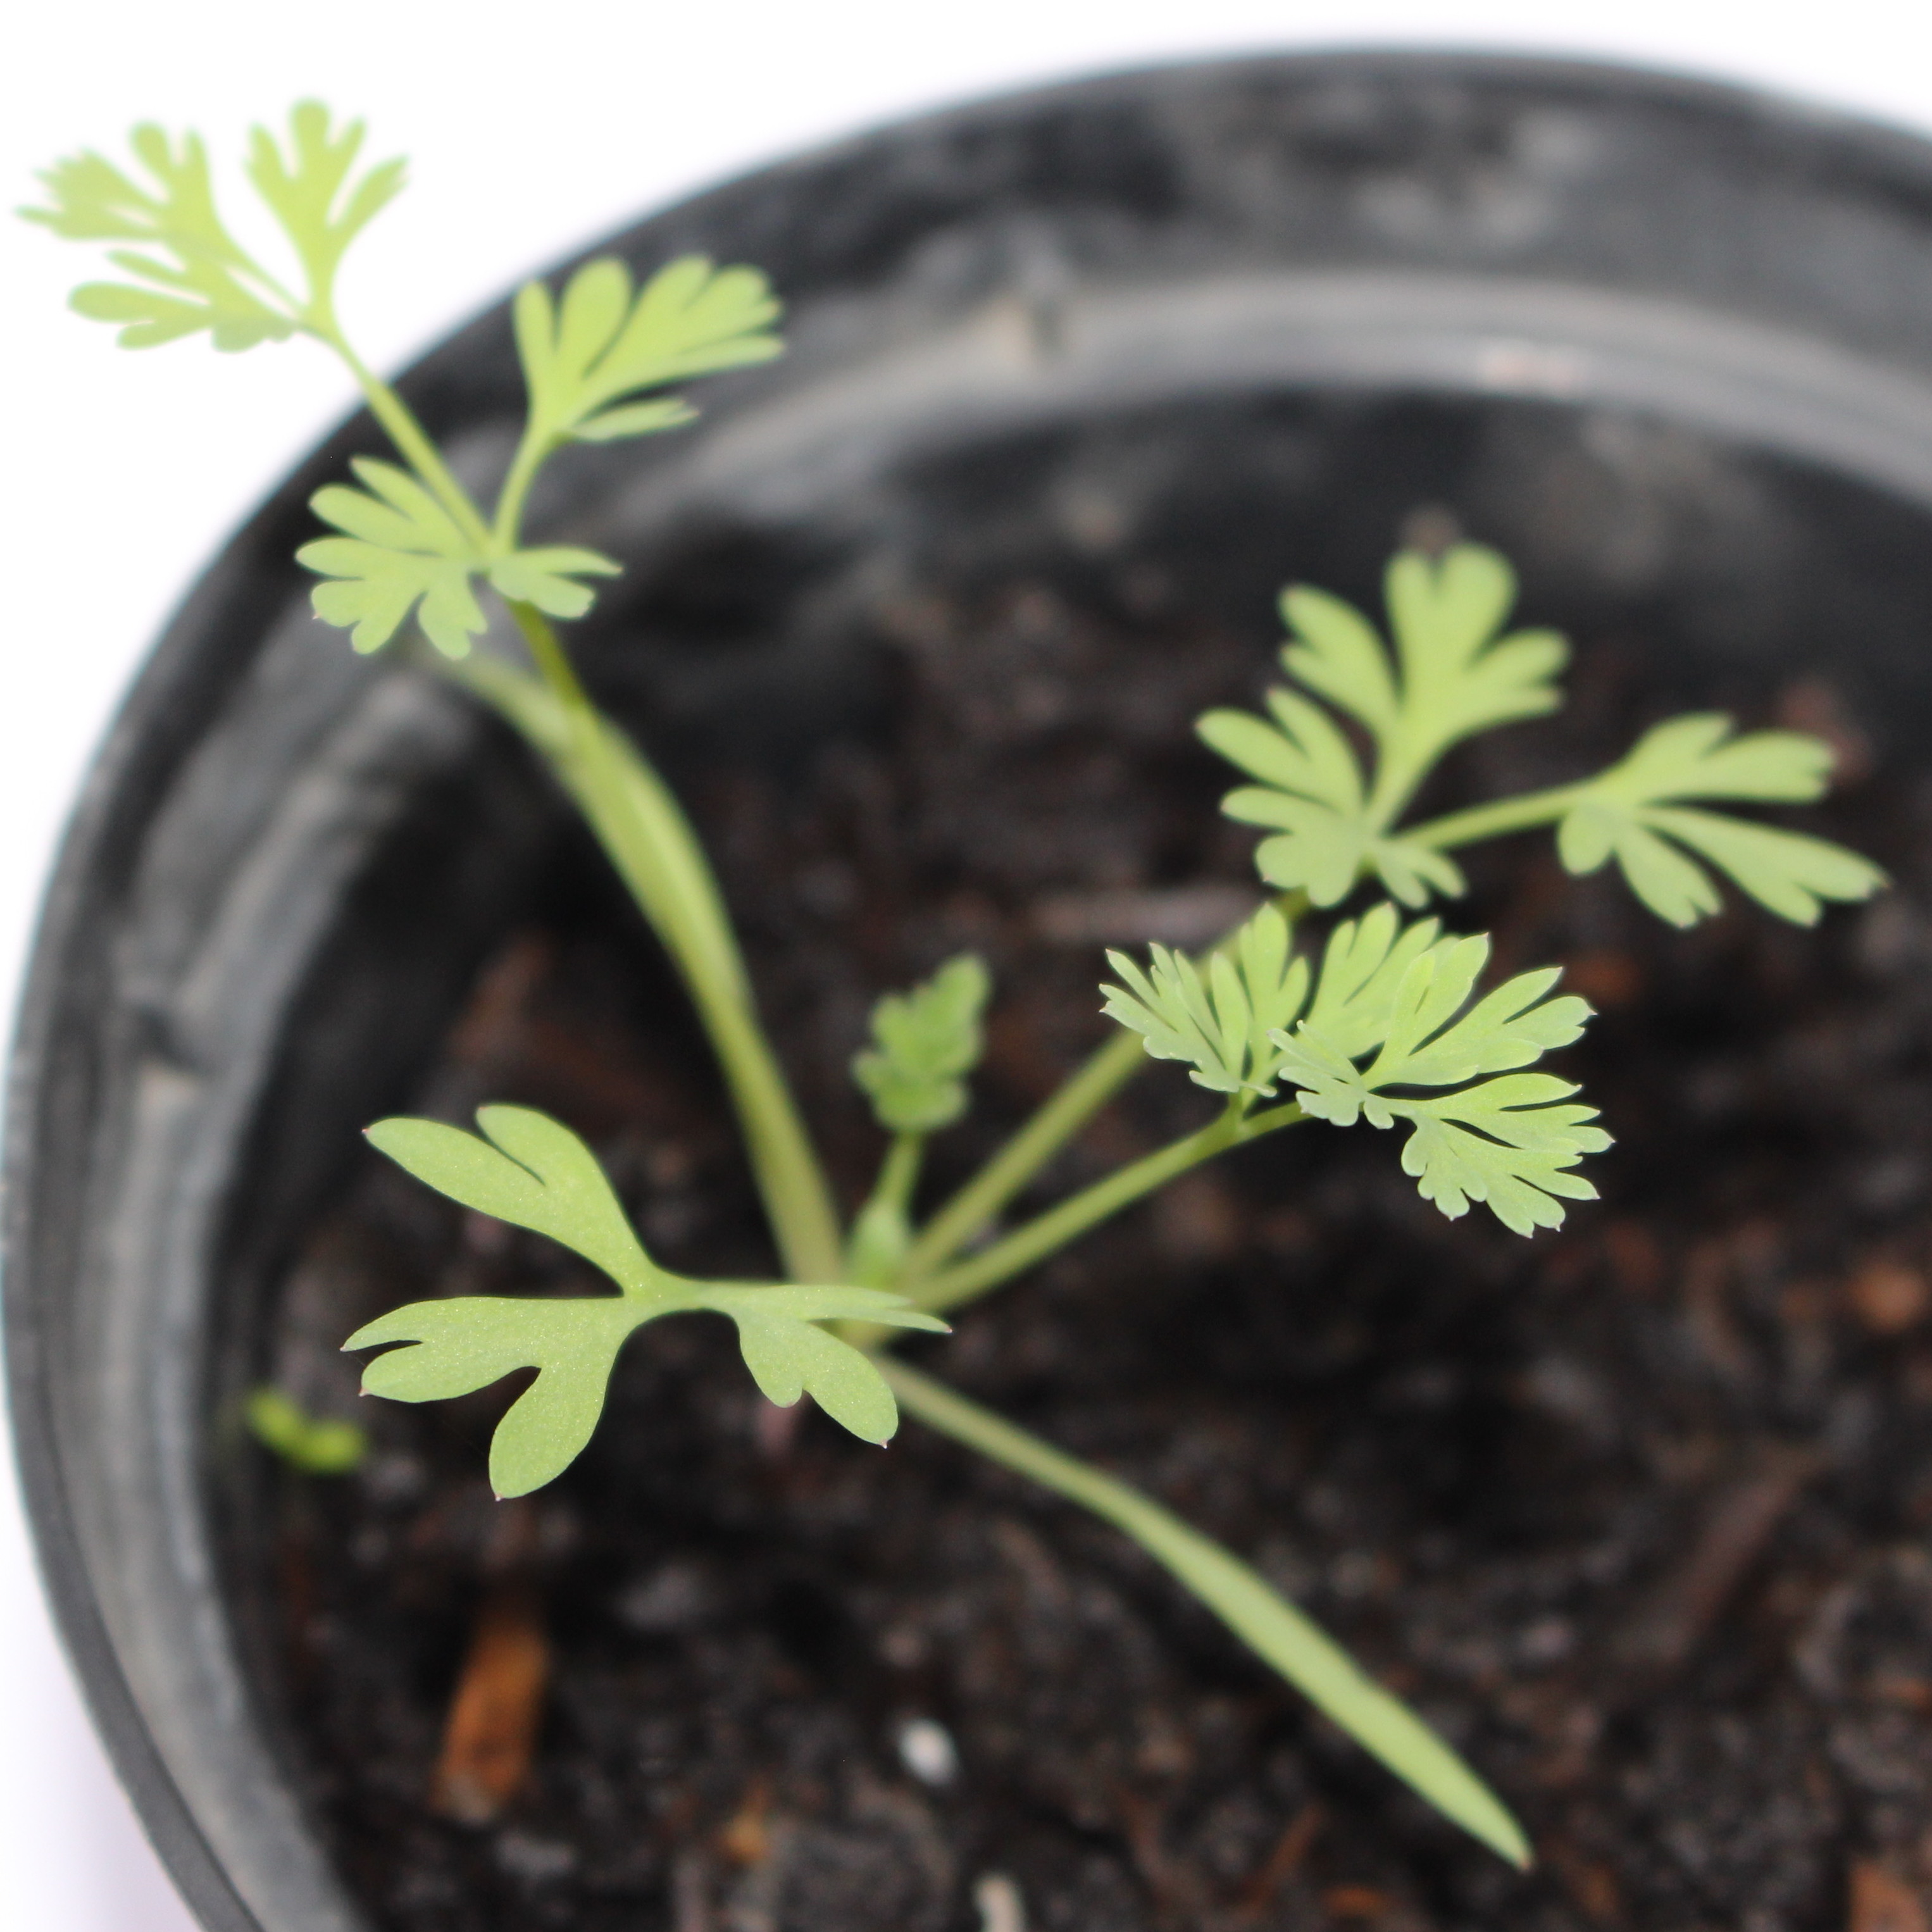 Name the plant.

Fumaria officinalis
